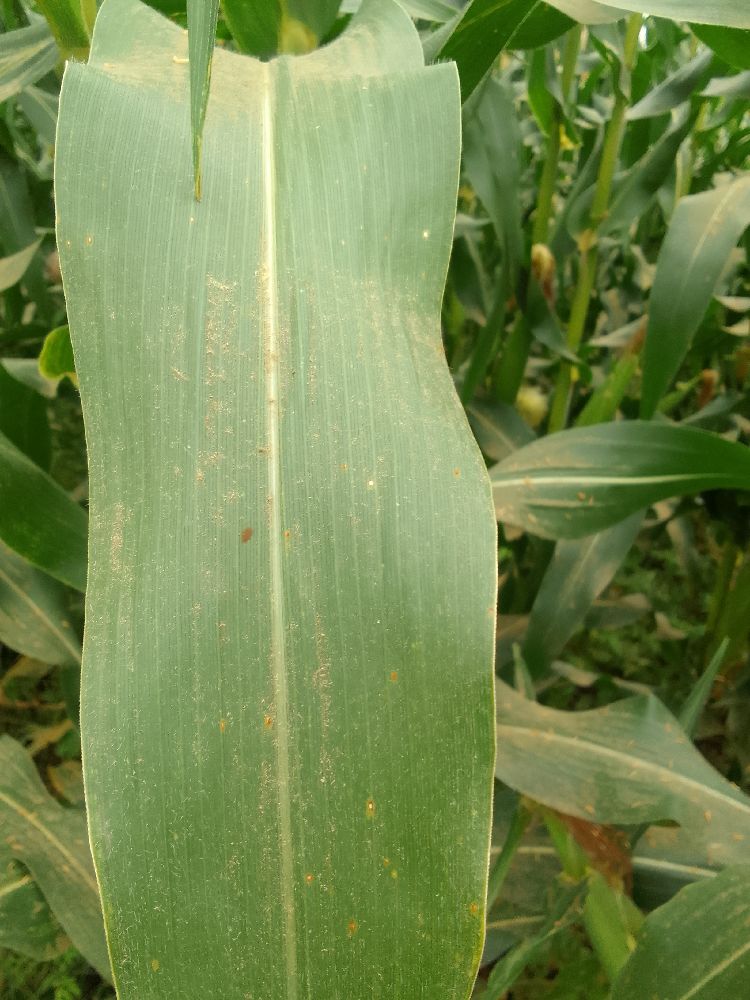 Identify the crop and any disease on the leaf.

maize, healthy
